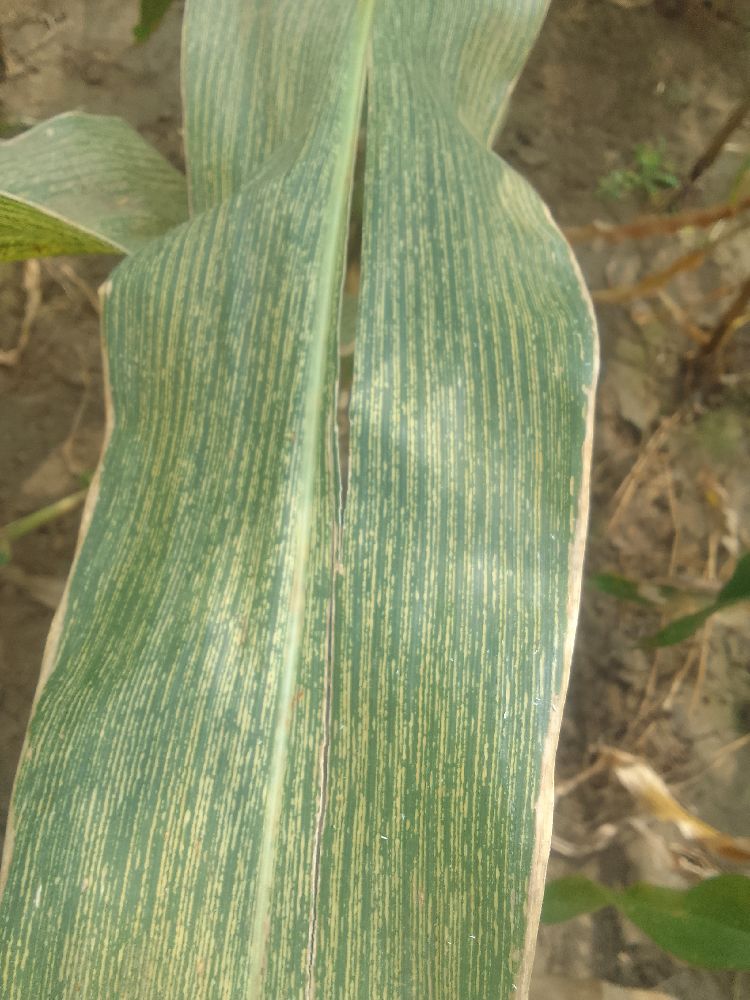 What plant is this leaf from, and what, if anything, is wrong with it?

maize, maize streak virus
